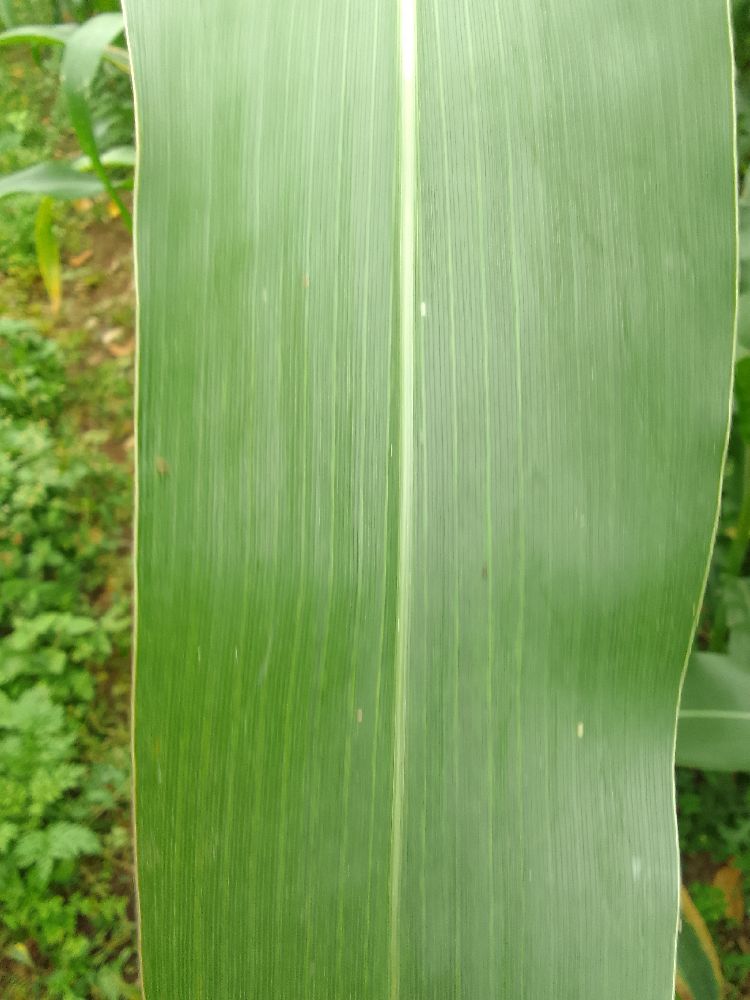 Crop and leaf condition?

maize, healthy
